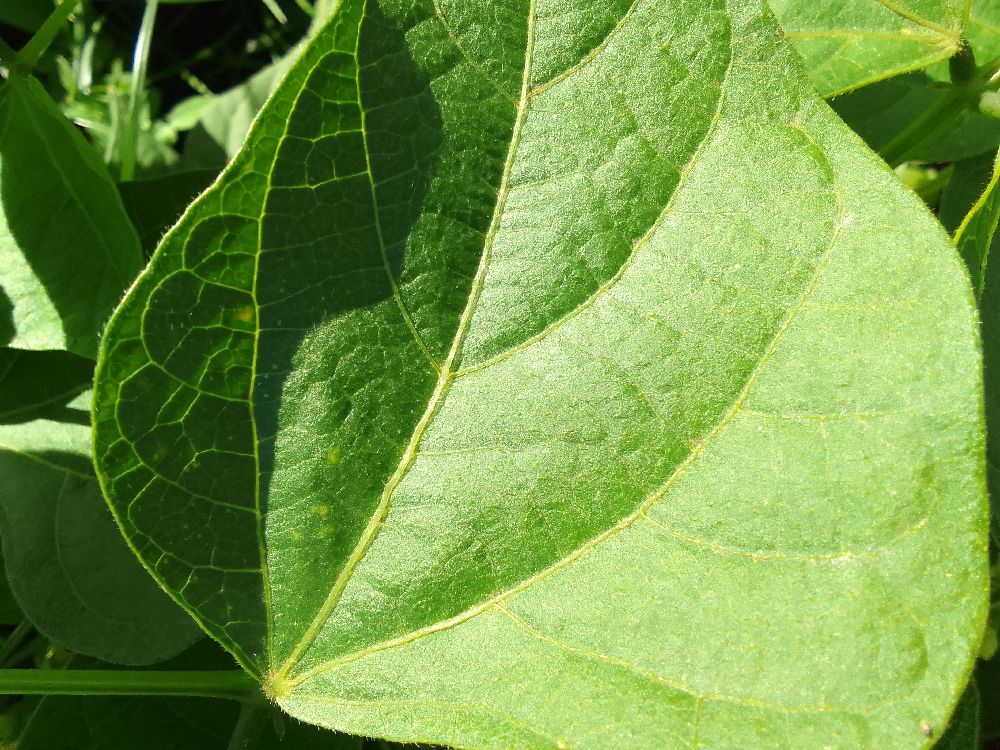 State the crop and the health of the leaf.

common bean, healthy
